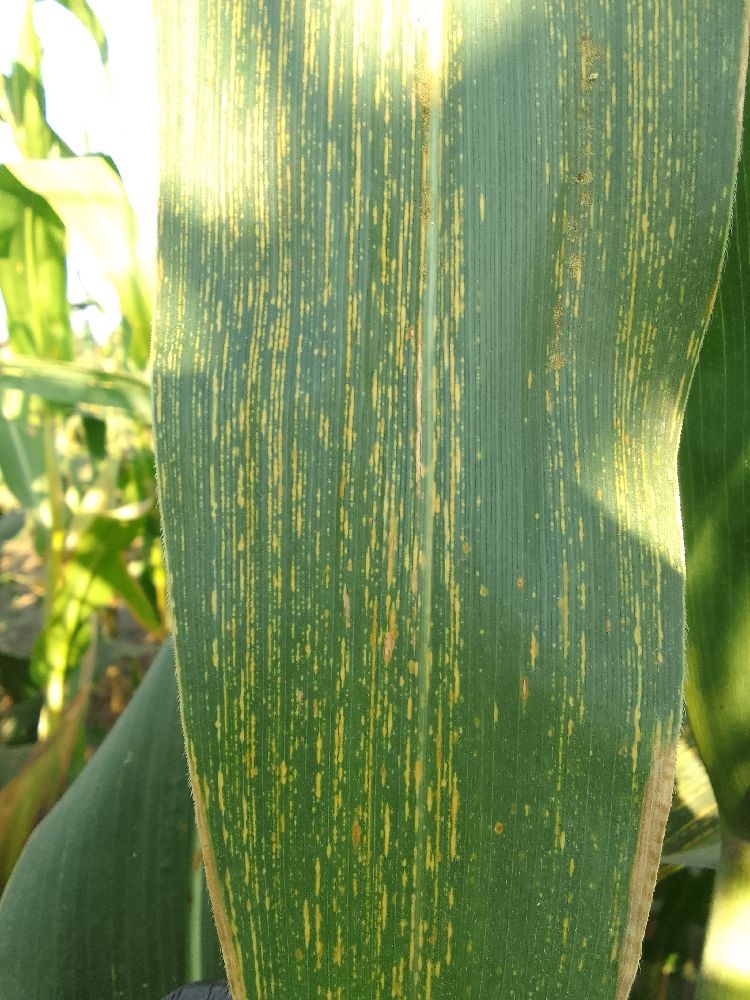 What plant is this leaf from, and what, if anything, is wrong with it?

maize, maize streak virus
